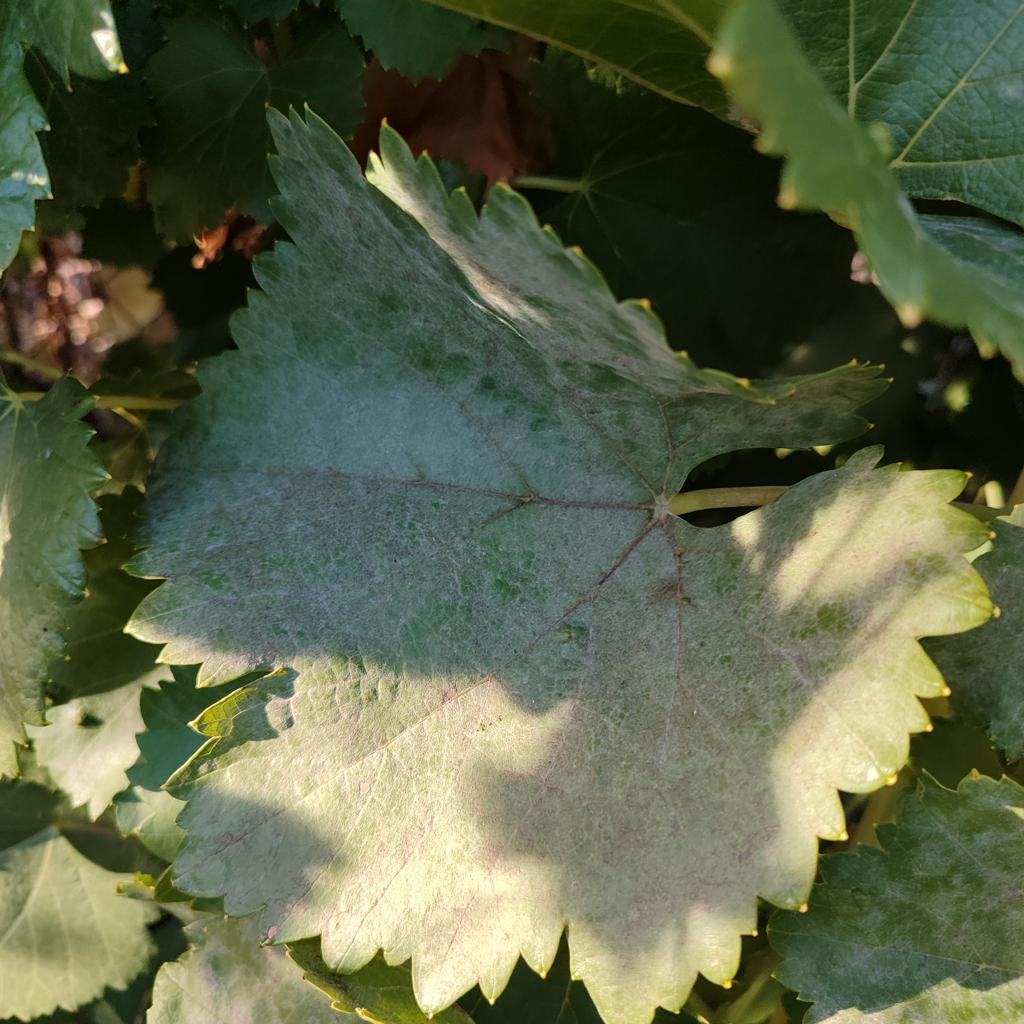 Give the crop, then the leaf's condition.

grapevine, powdery mildew
